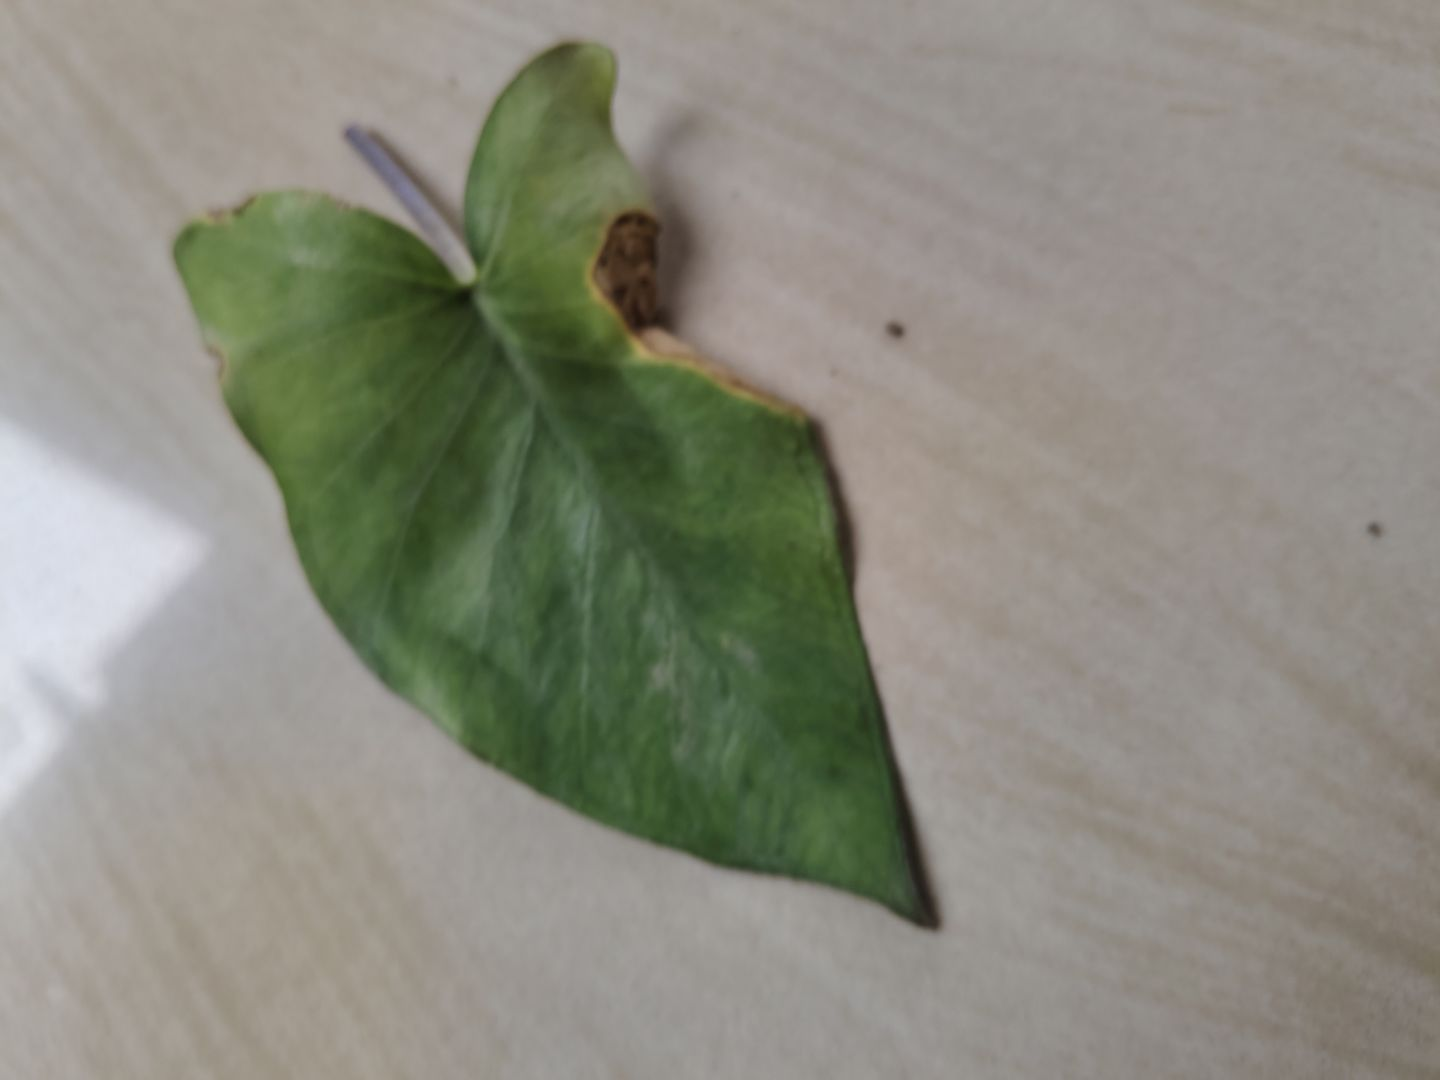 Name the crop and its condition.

taro, leaf blight
